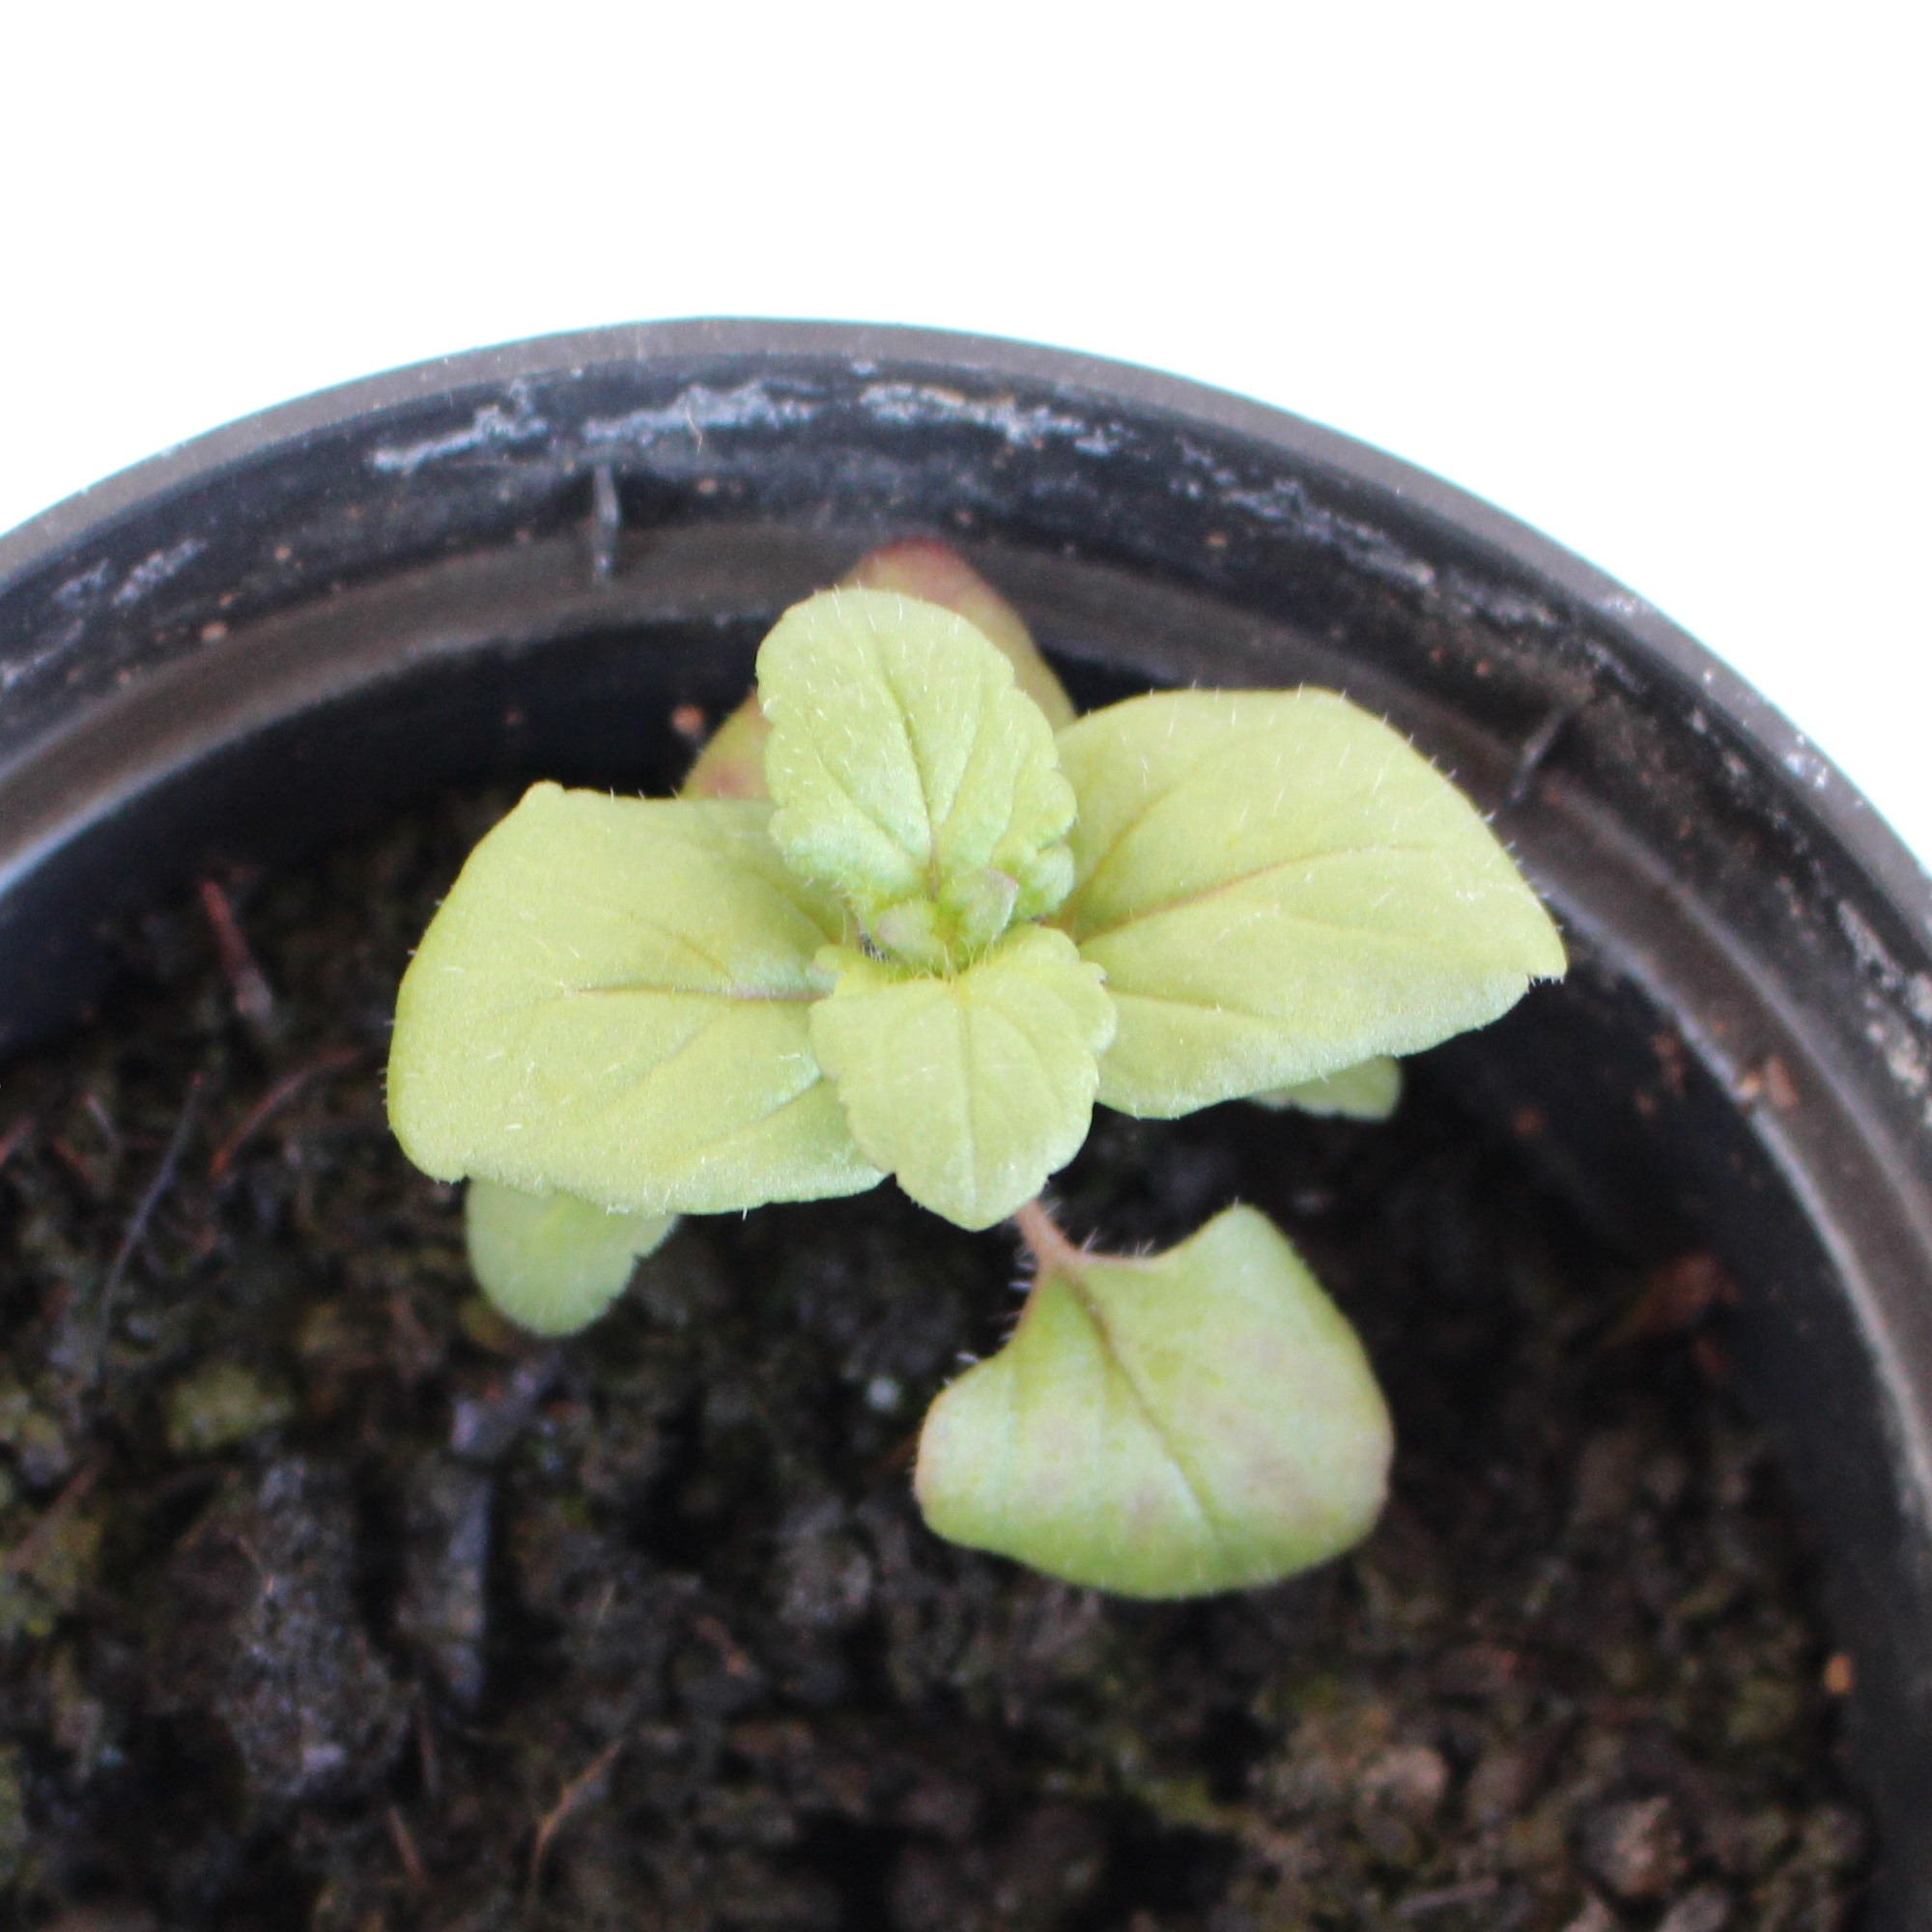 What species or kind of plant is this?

Veronica persica
